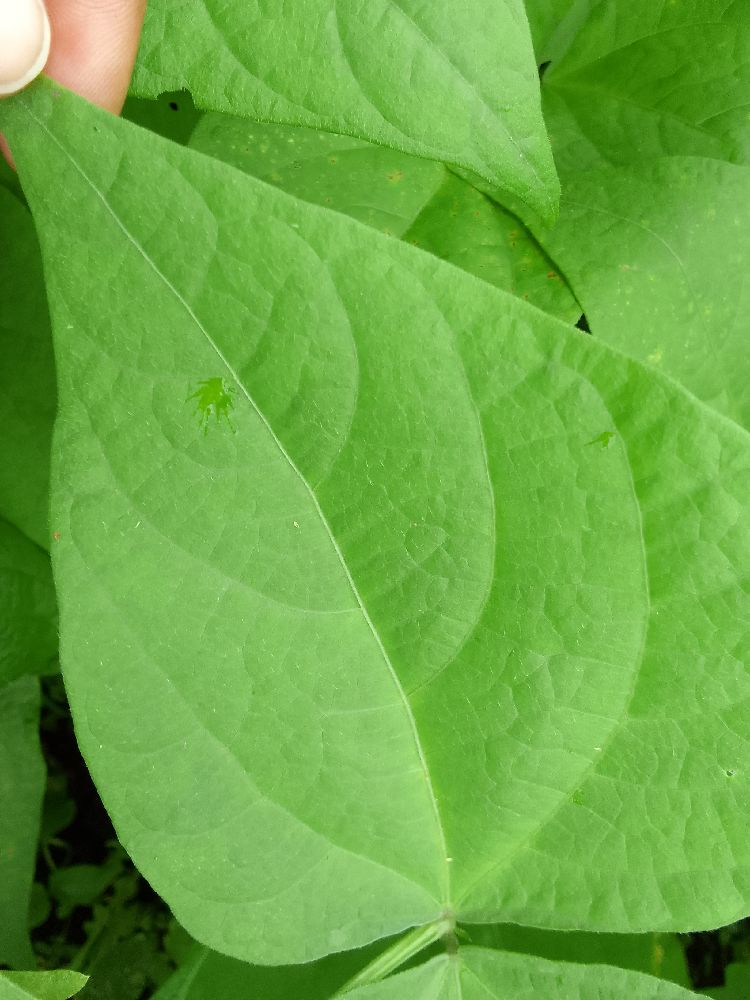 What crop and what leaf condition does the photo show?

maize, healthy
